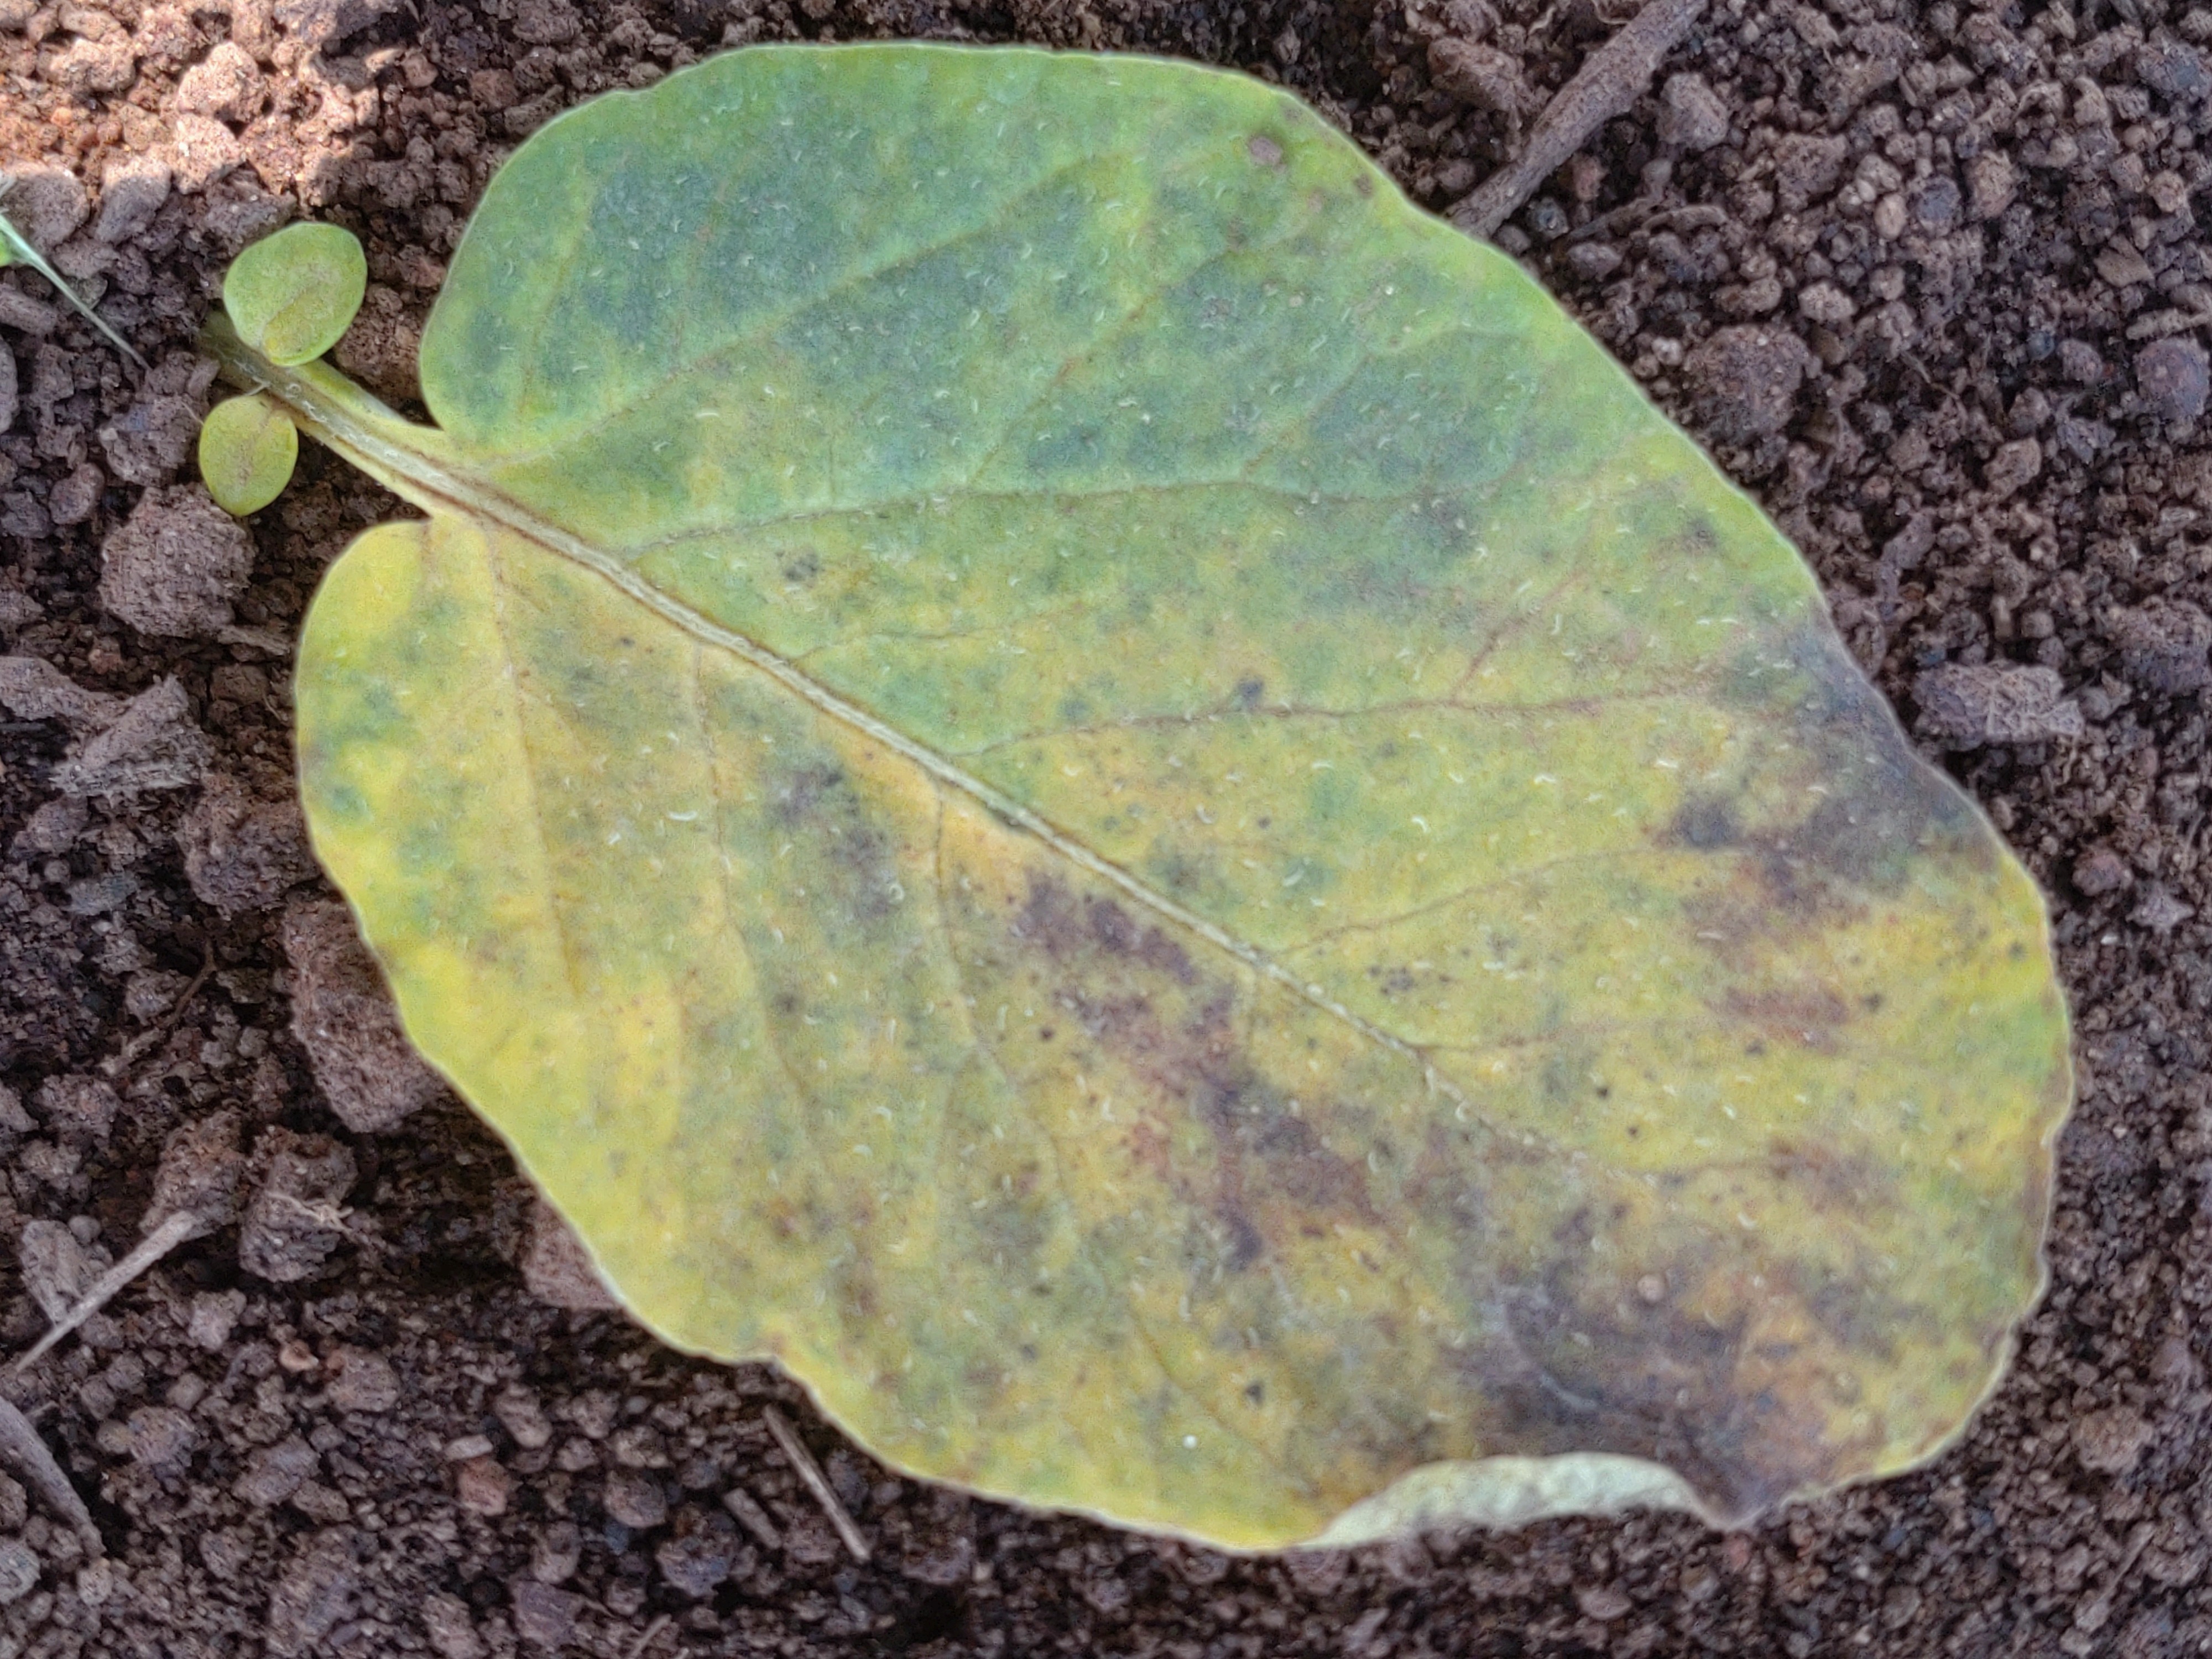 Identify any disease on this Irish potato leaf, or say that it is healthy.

late blight
